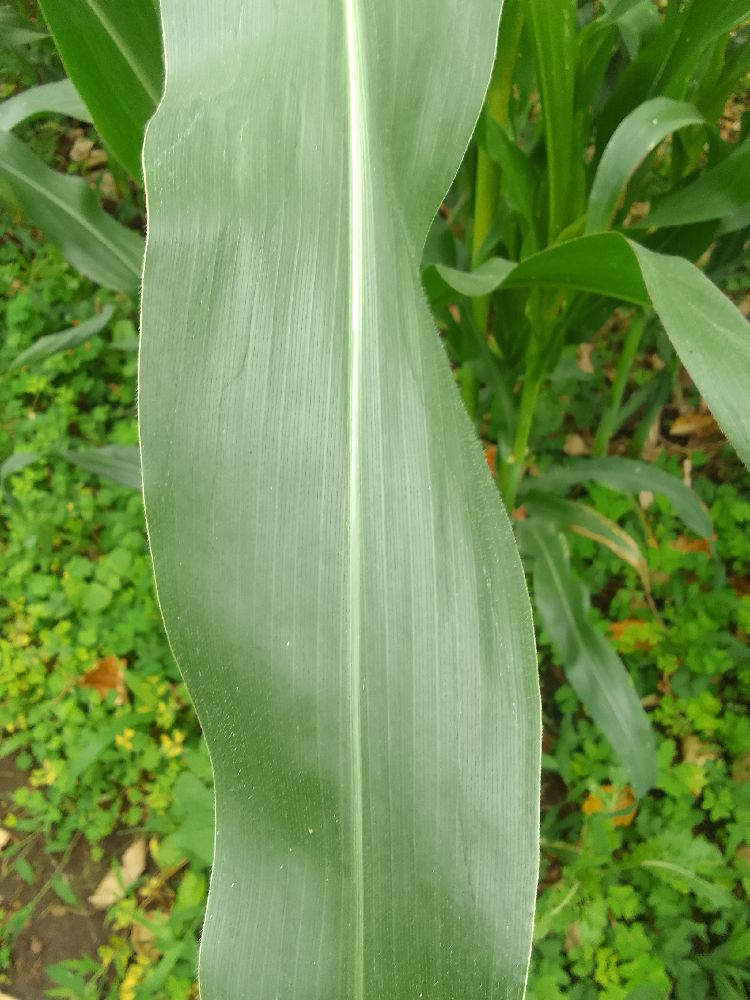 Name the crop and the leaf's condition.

maize, healthy
